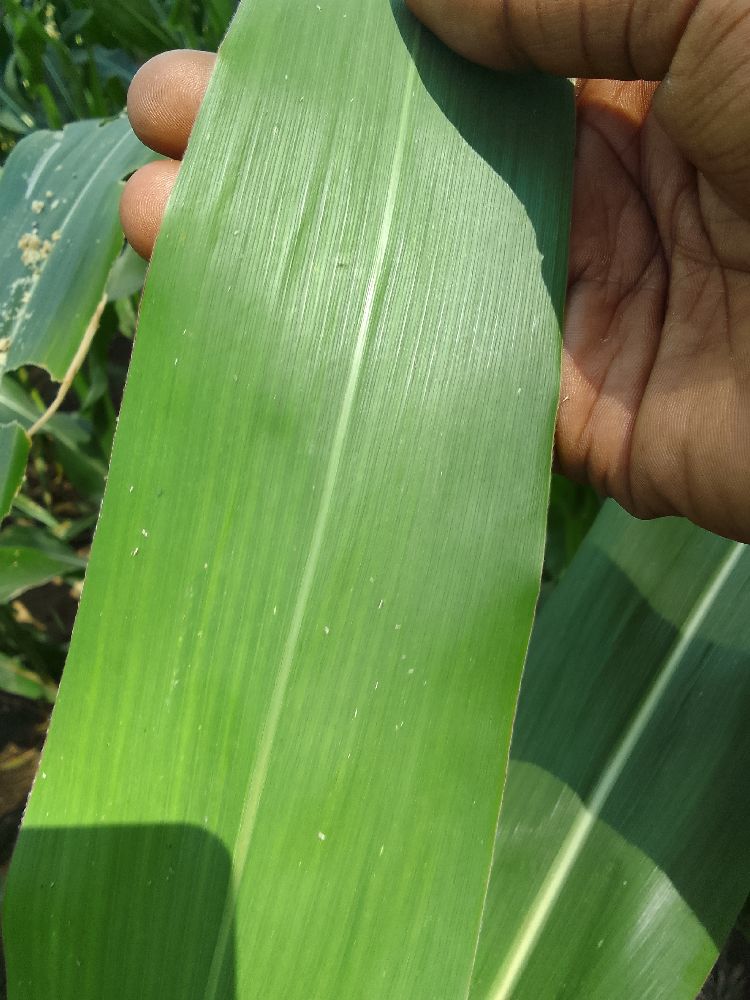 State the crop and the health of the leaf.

maize, healthy
